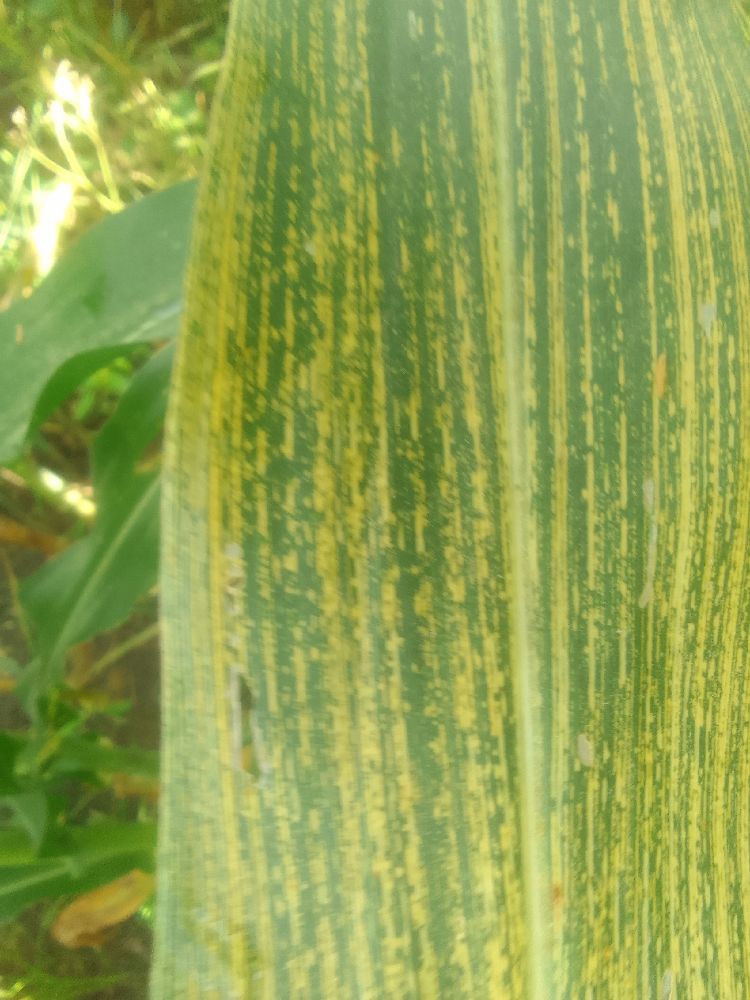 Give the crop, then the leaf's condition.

maize, maize streak virus
